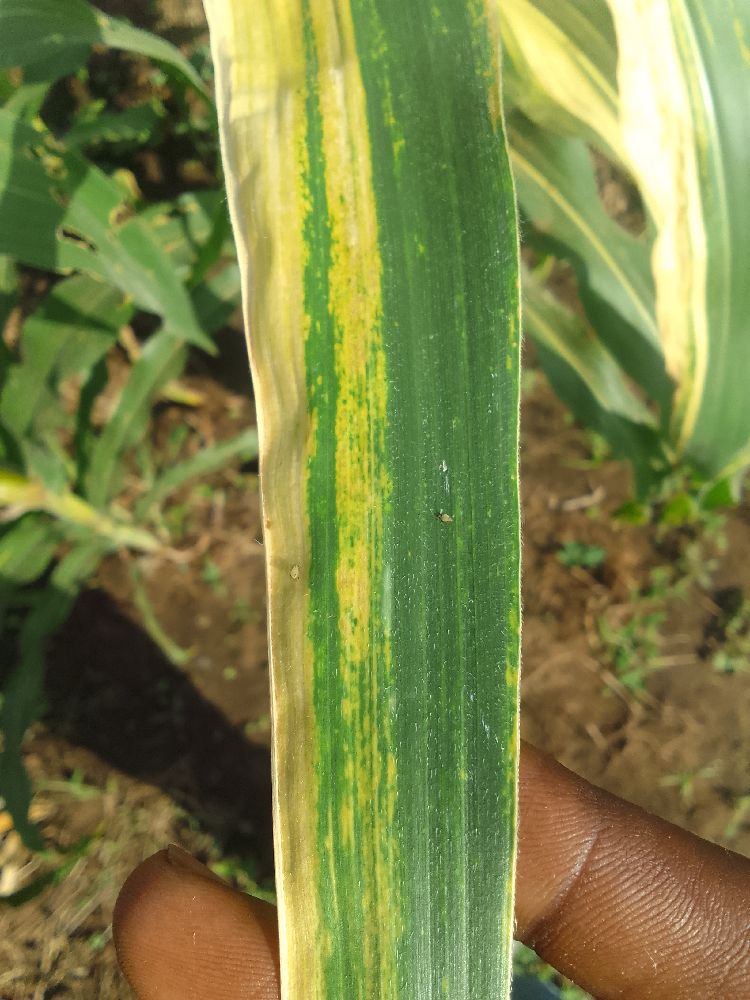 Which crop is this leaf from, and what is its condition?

maize, maize lethal necrosis
